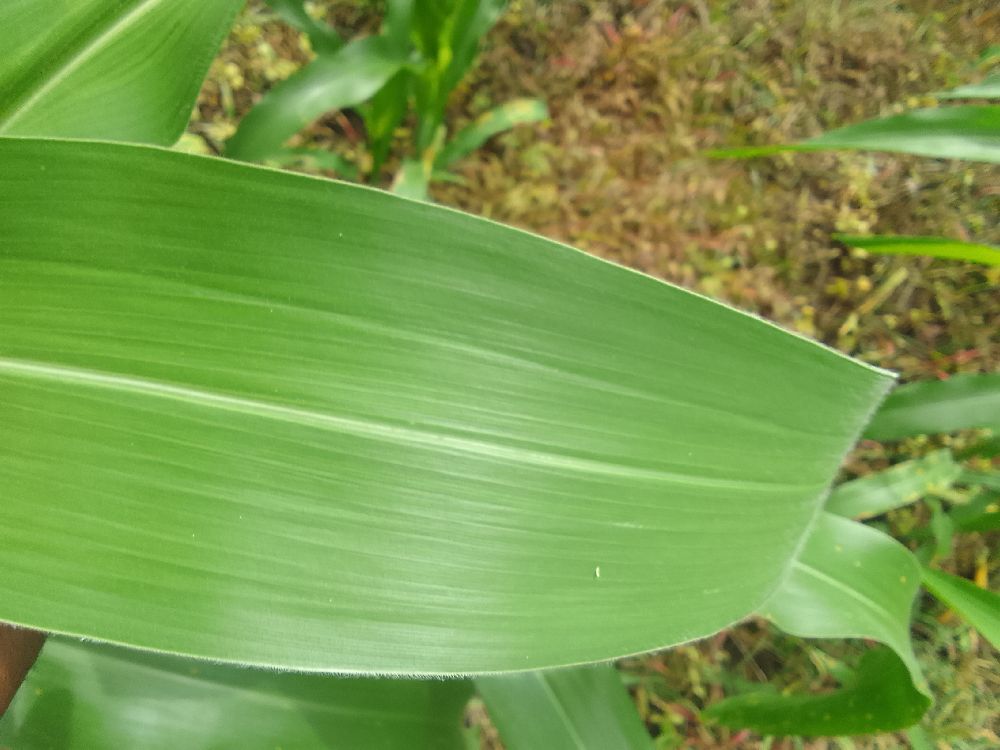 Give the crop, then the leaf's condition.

maize, healthy
